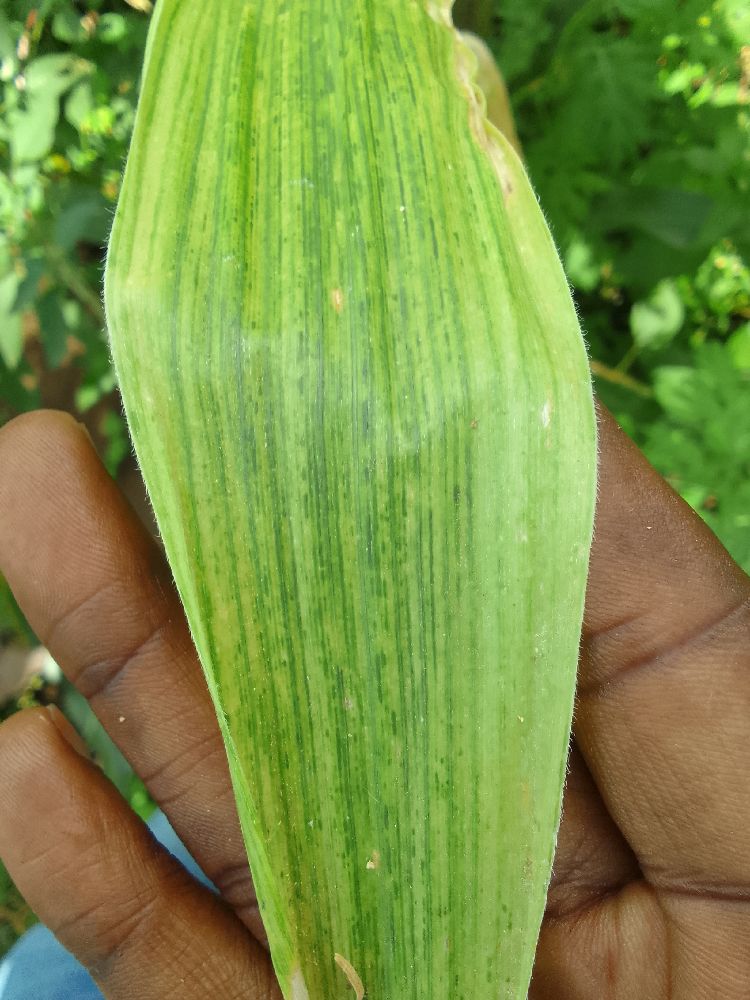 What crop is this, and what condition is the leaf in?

maize, maize lethal necrosis
